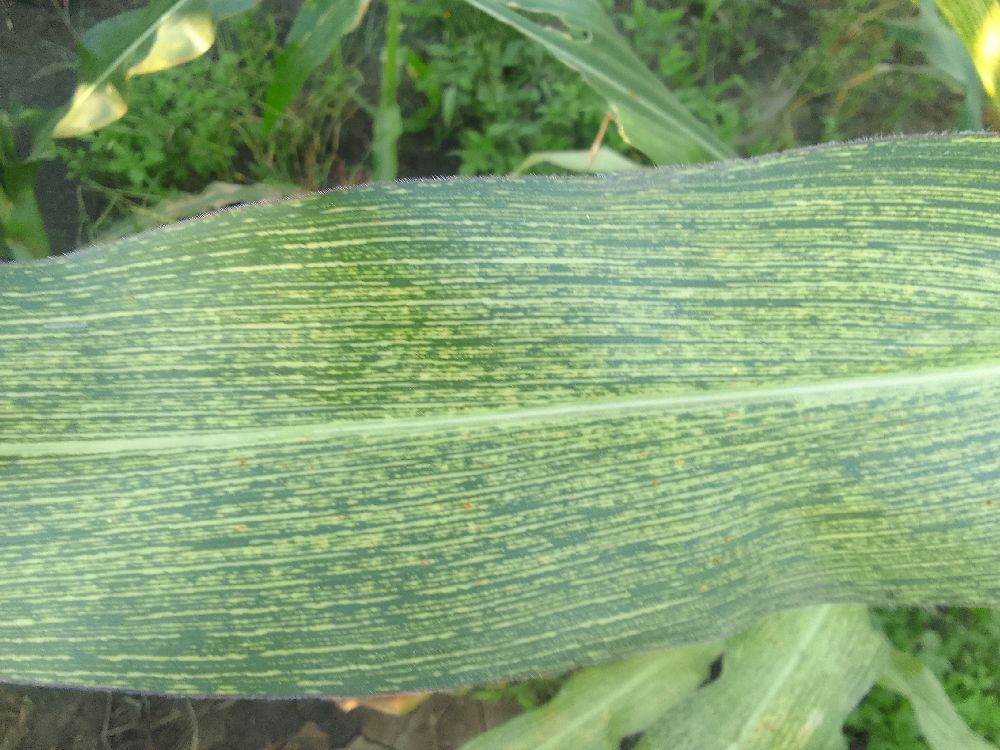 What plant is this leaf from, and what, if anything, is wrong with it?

maize, maize streak virus
